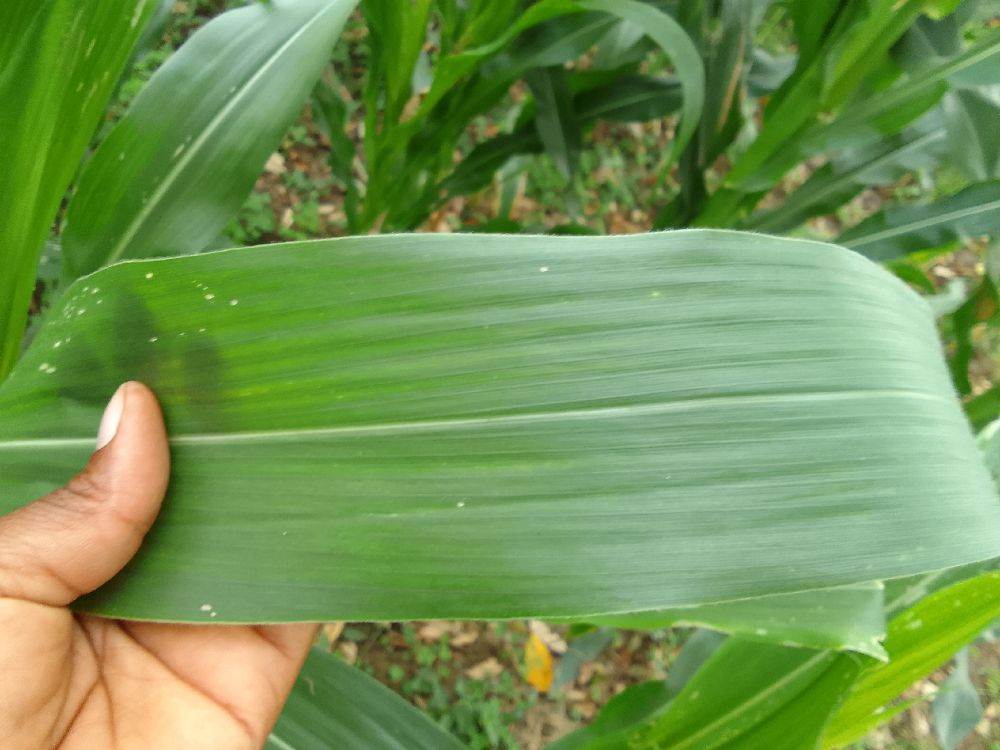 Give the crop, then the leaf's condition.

maize, healthy
